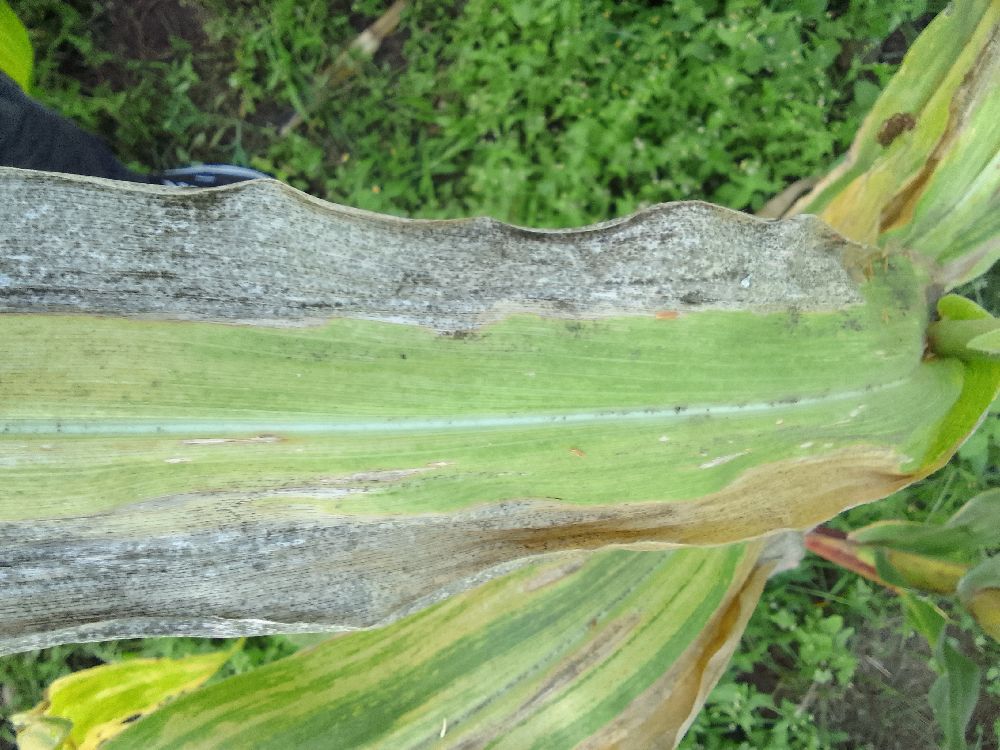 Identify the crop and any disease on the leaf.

maize, maize lethal necrosis
